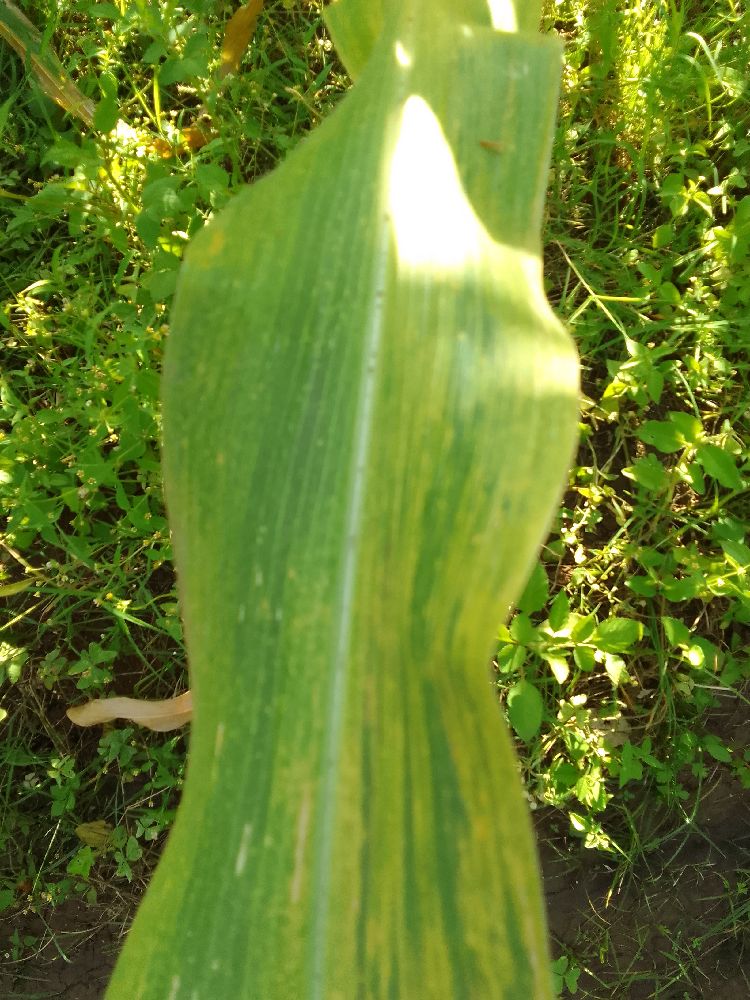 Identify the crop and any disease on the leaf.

maize, maize lethal necrosis
